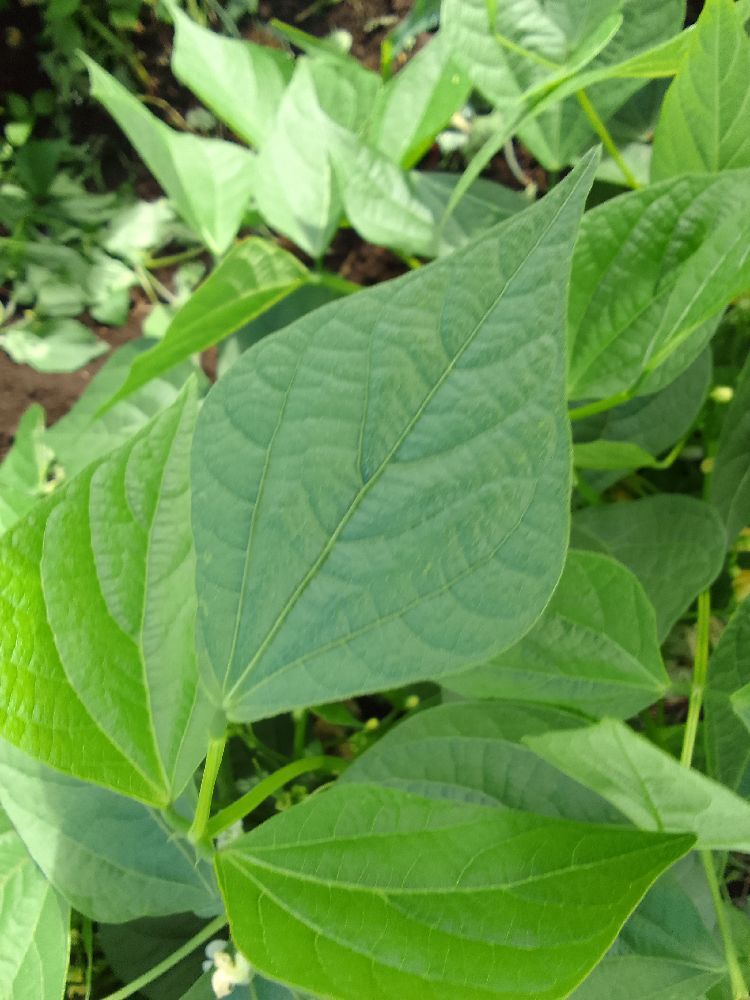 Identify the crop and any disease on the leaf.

common bean, healthy
